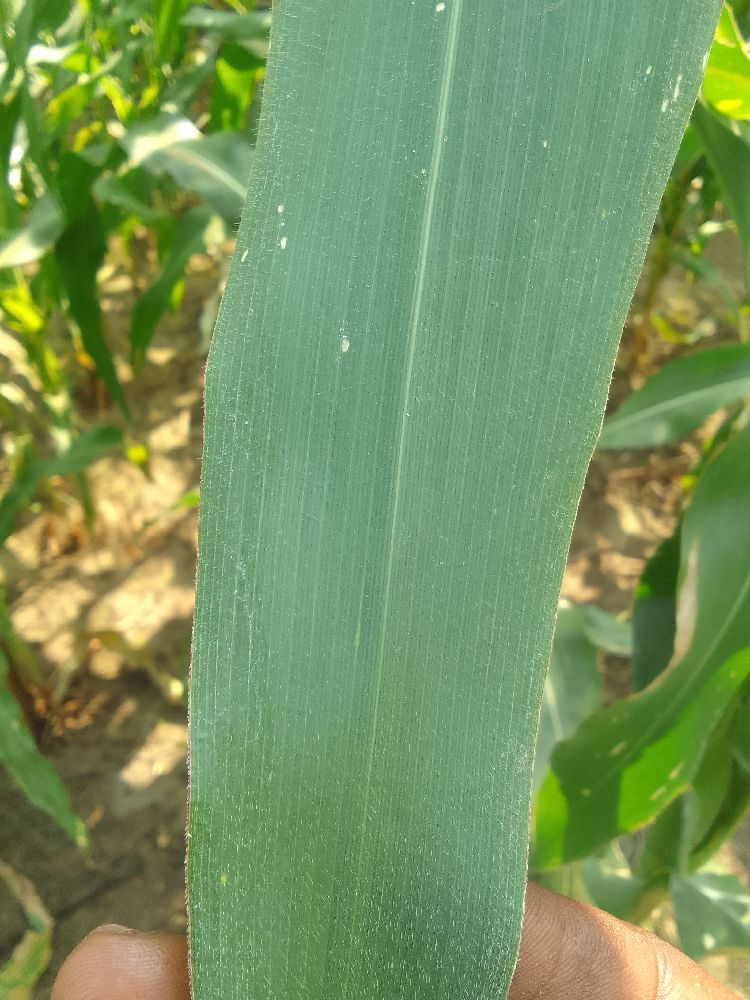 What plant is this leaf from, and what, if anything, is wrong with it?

maize, healthy
